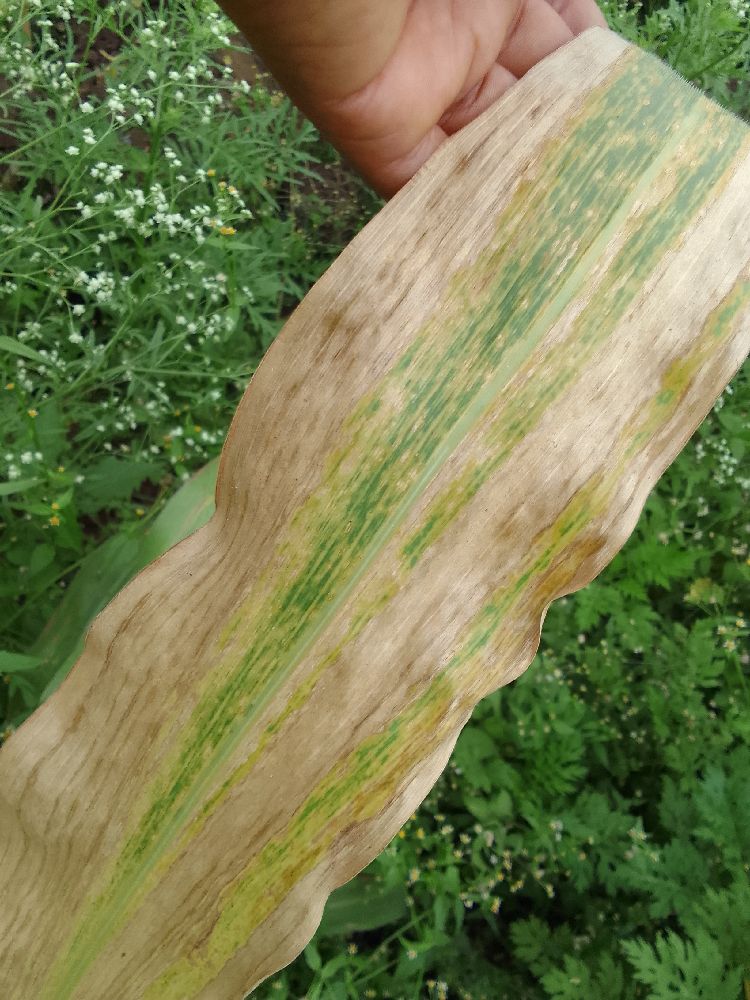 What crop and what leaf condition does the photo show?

maize, maize lethal necrosis
